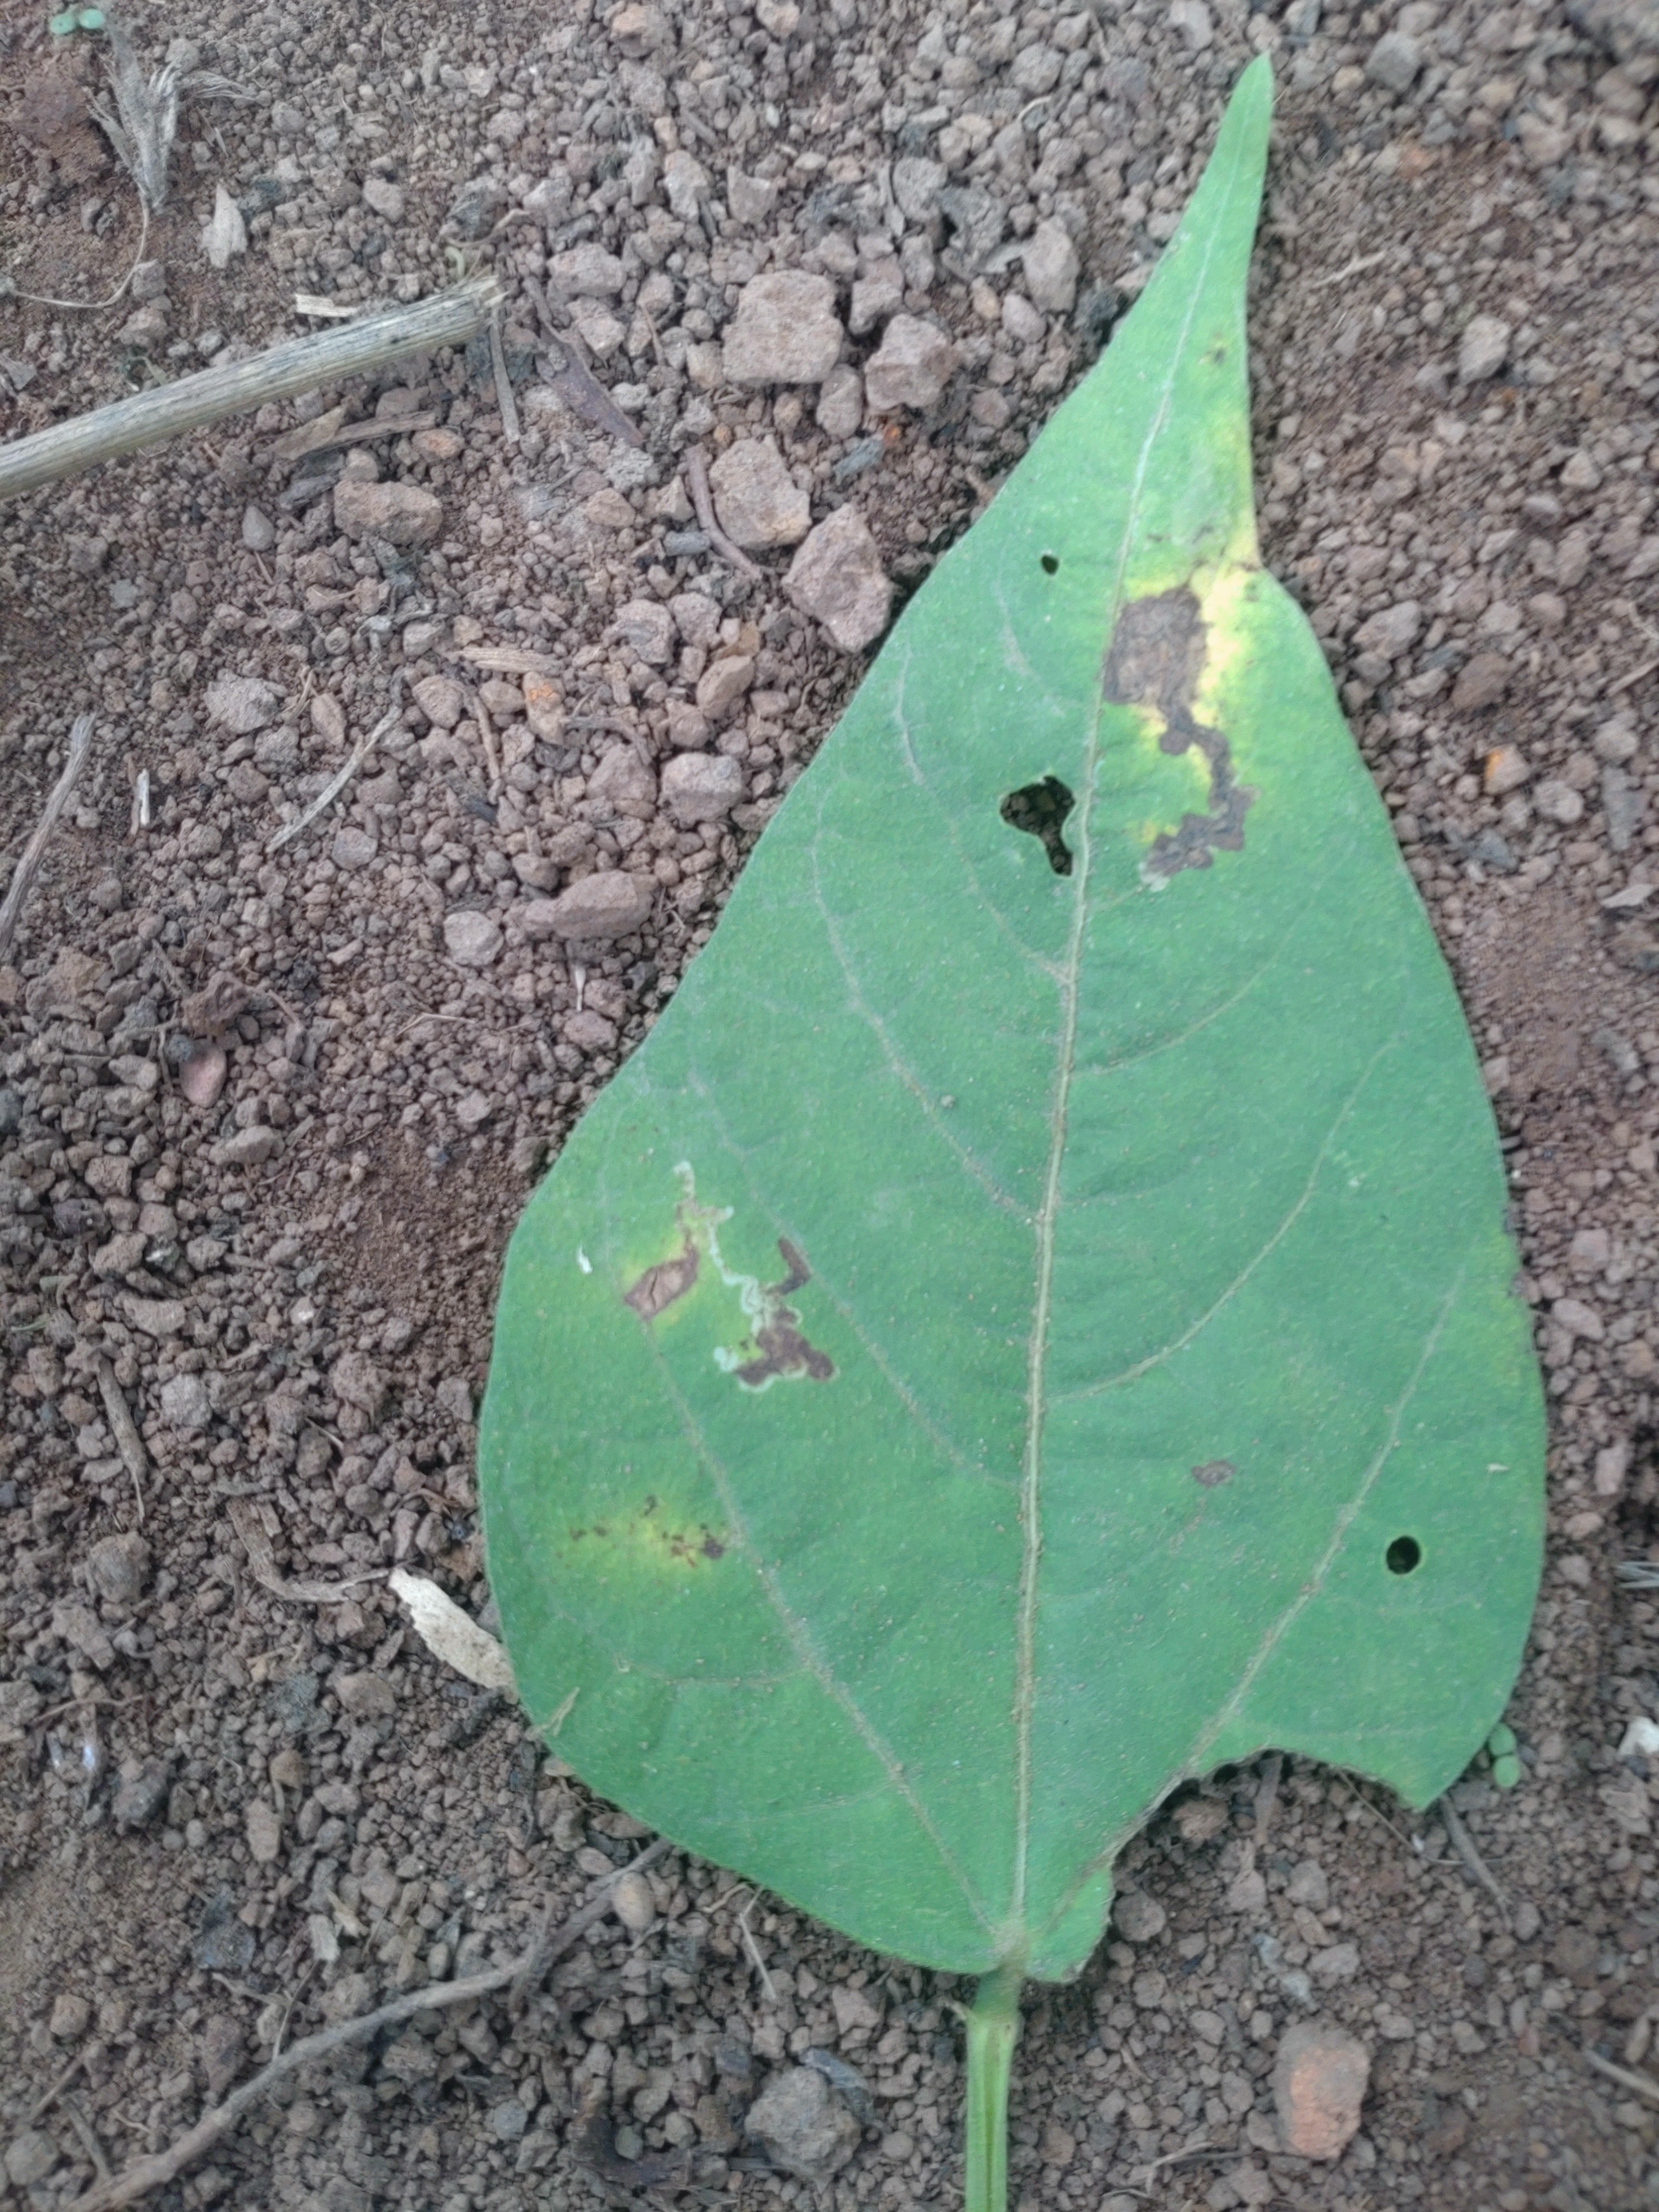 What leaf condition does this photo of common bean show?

rust
